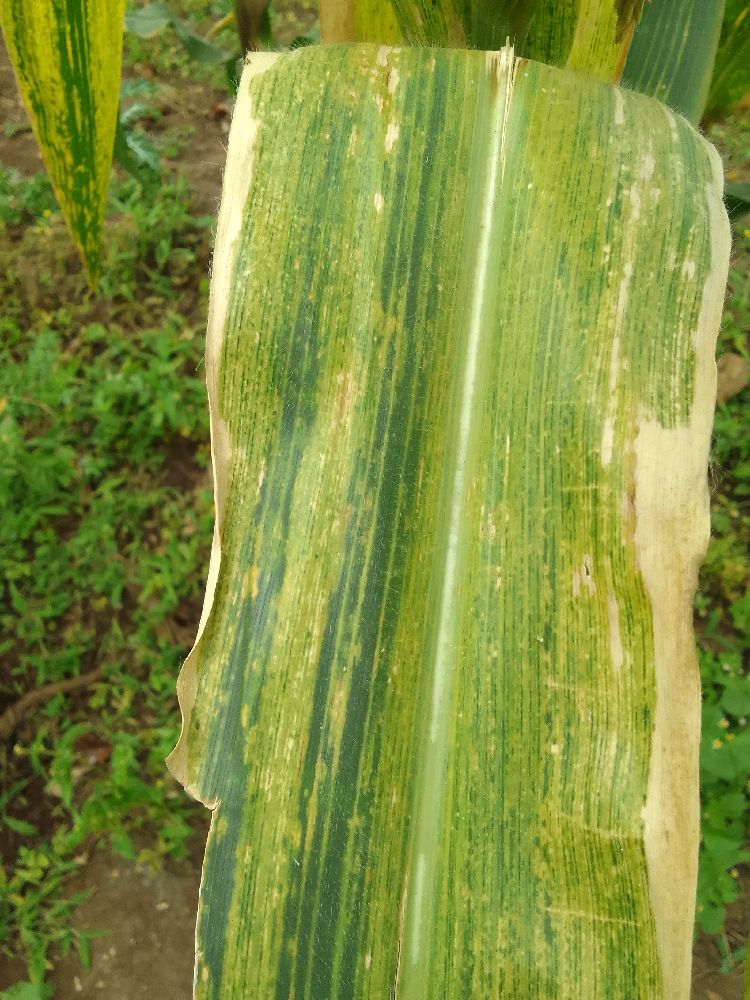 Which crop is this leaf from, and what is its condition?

maize, maize lethal necrosis
